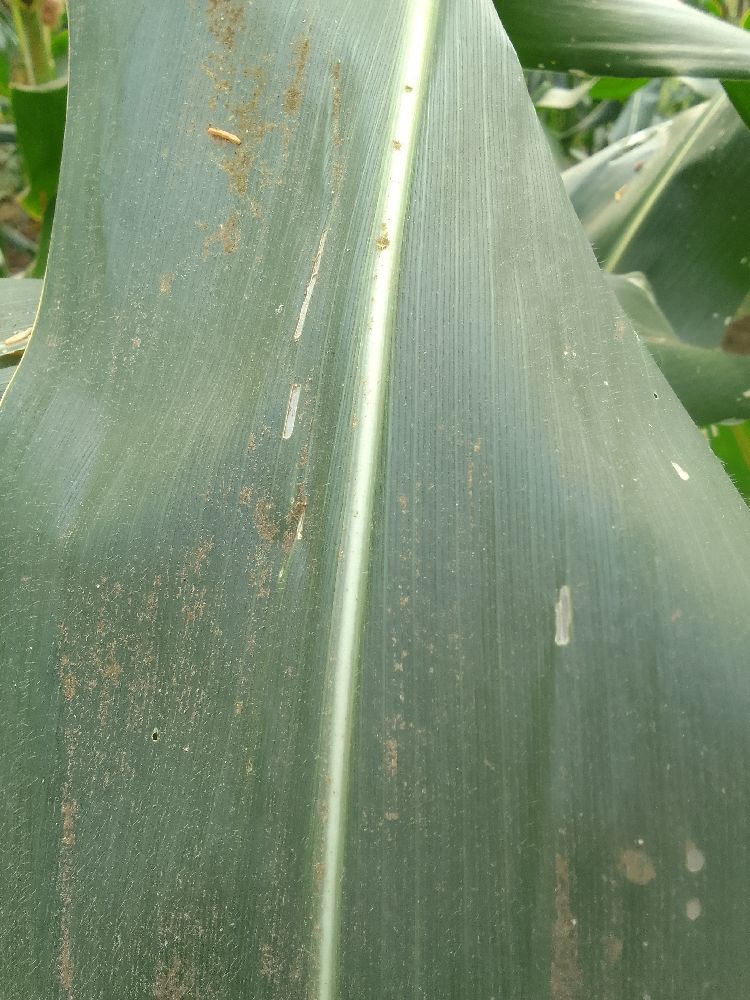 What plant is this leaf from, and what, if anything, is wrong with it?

maize, healthy
